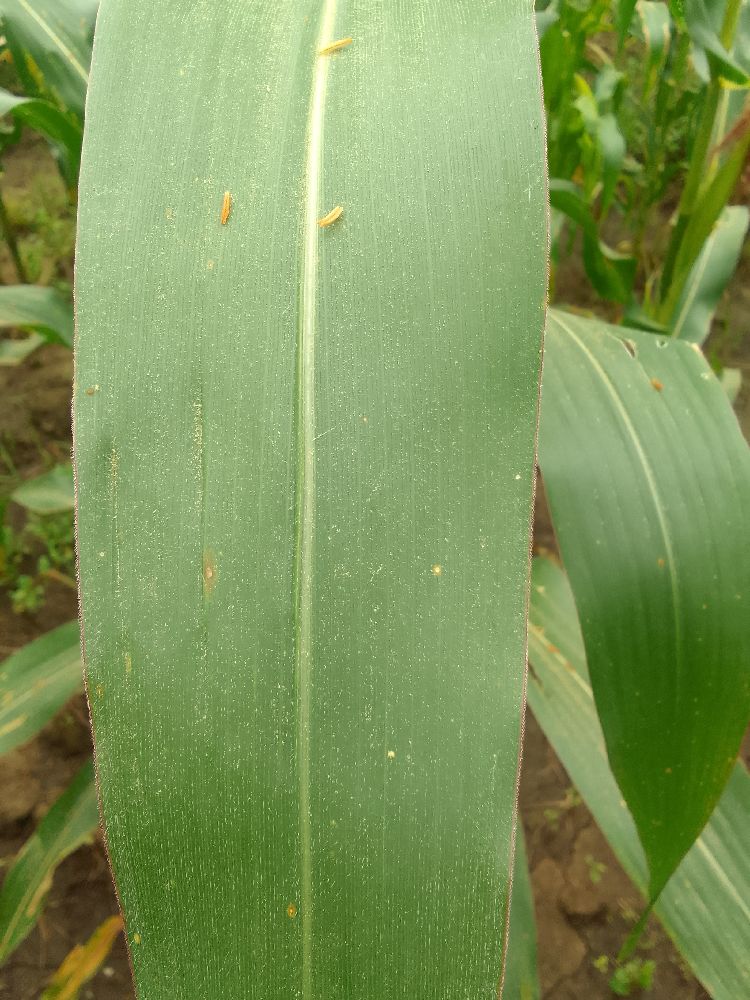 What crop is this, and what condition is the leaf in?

maize, healthy
